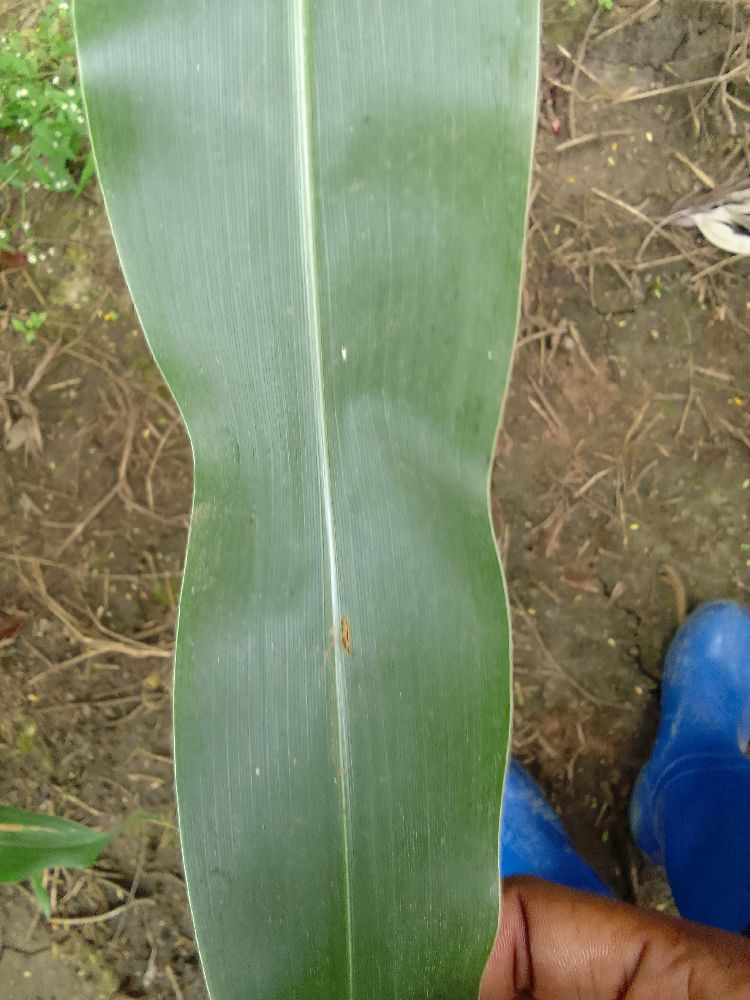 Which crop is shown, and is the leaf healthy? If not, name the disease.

maize, healthy
